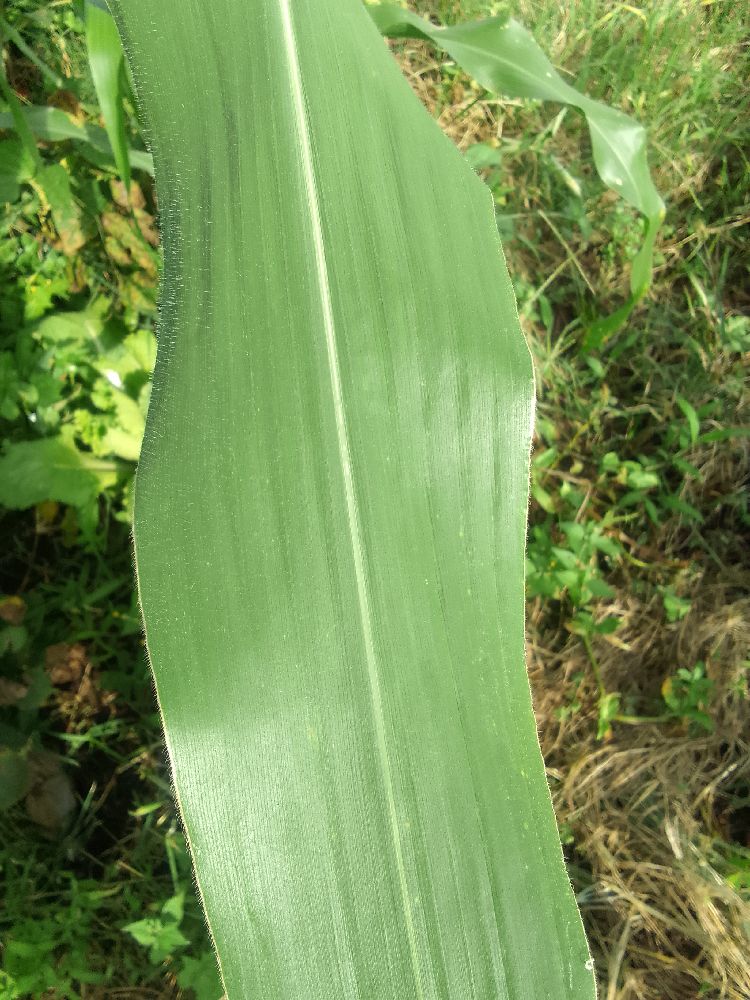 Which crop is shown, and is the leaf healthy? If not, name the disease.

maize, healthy
